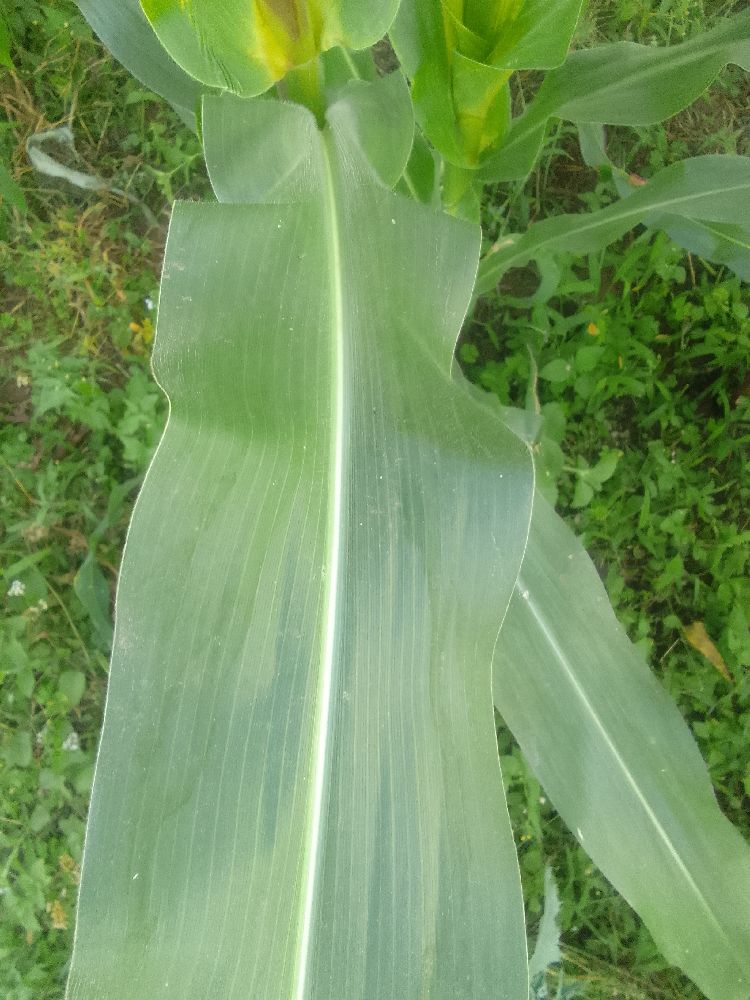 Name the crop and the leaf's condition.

maize, healthy
